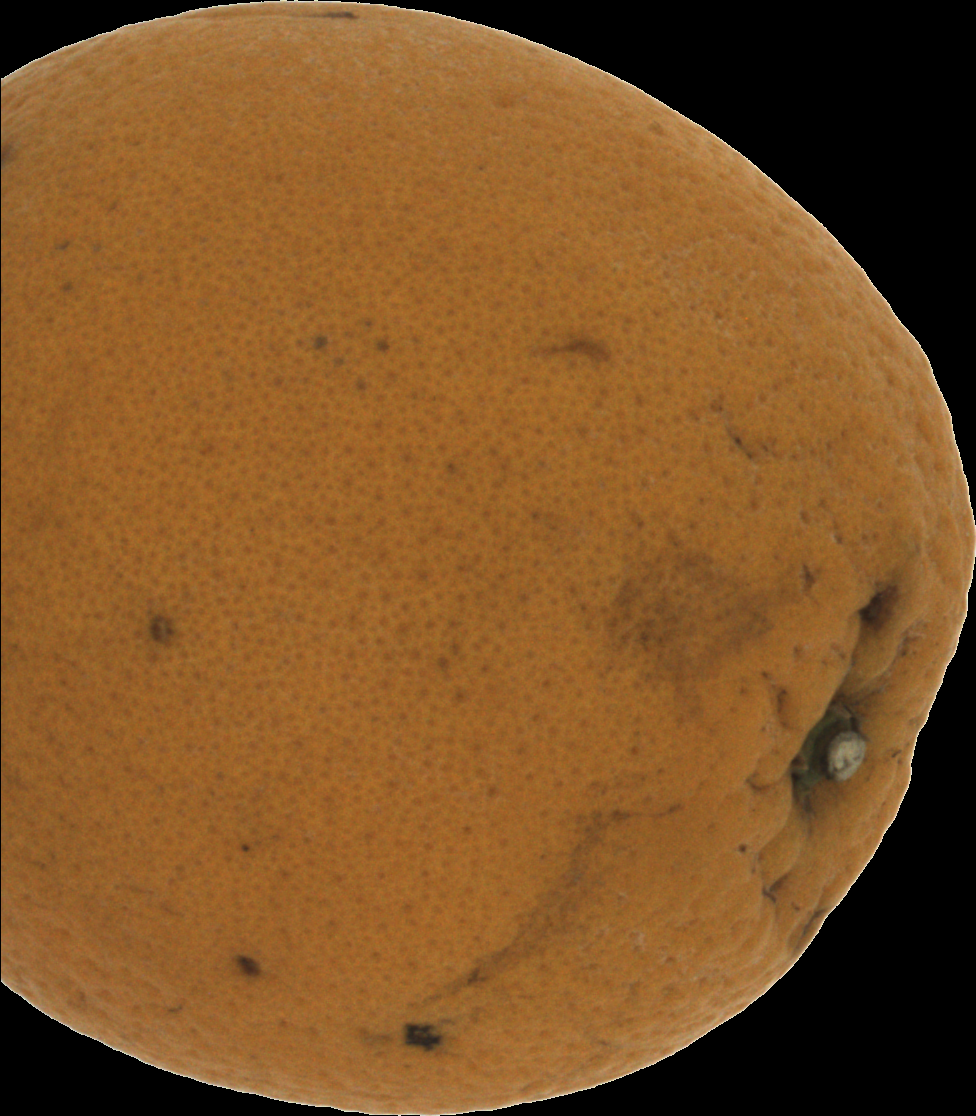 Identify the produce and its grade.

orange, bad
